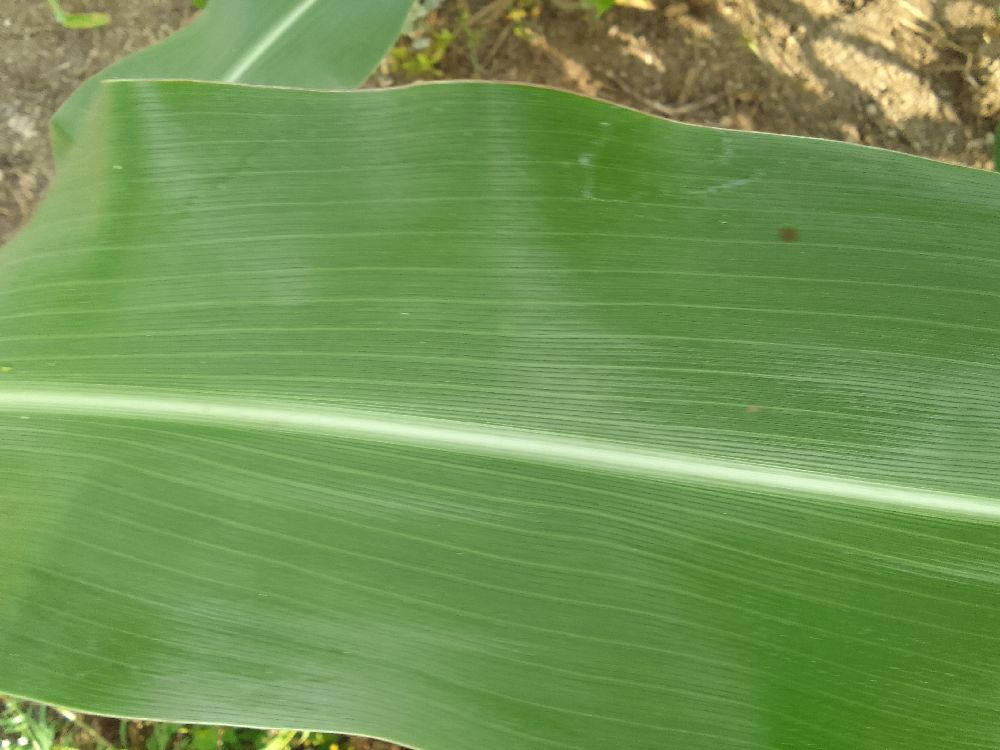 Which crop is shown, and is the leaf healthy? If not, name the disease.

maize, healthy
